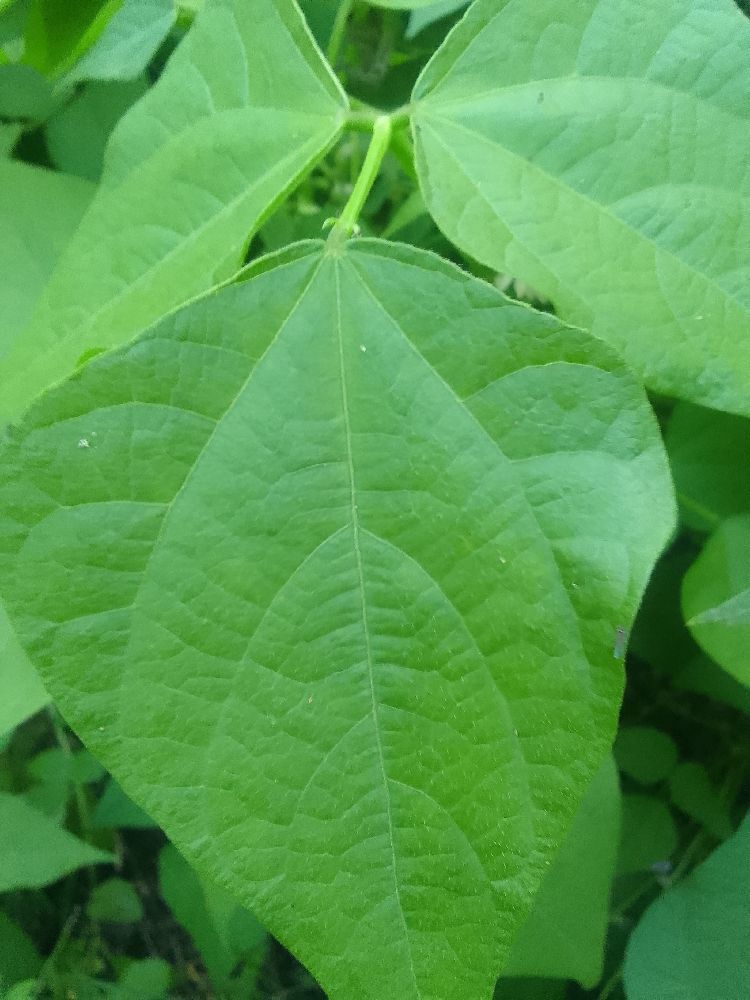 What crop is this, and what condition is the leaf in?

common bean, healthy
